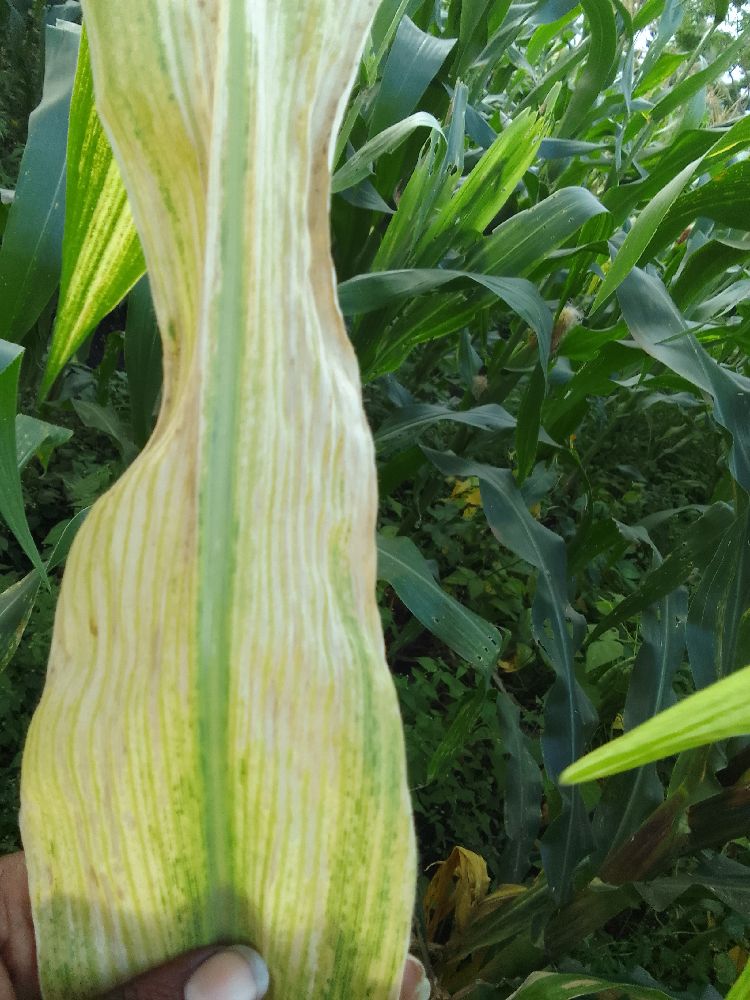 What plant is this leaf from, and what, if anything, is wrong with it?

maize, maize lethal necrosis
